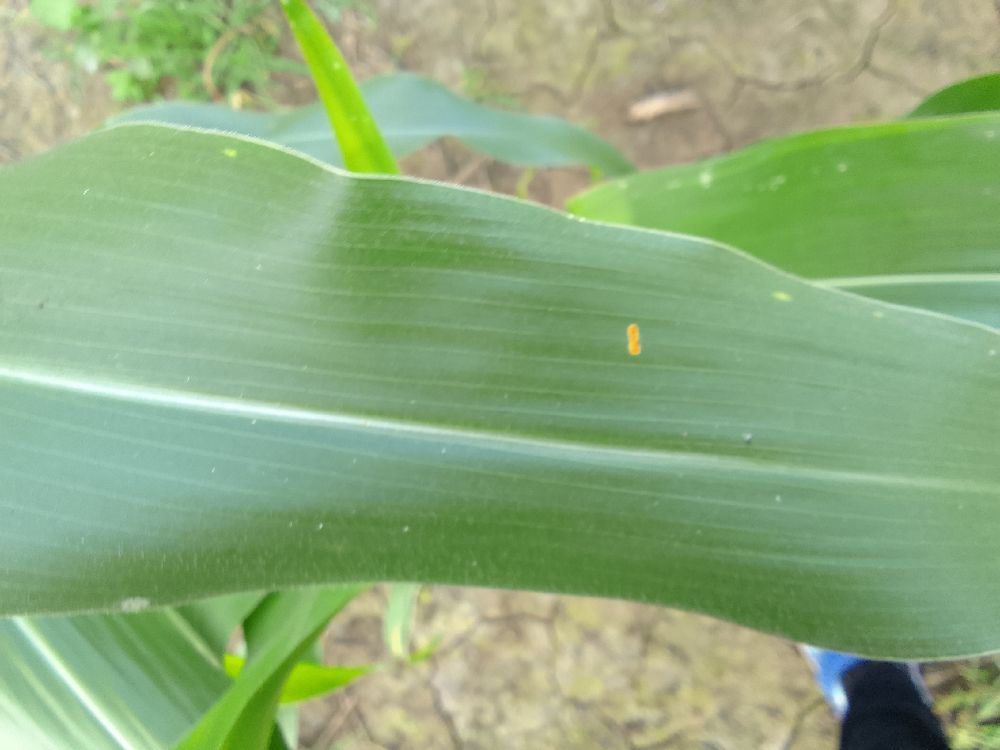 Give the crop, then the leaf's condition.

maize, healthy
